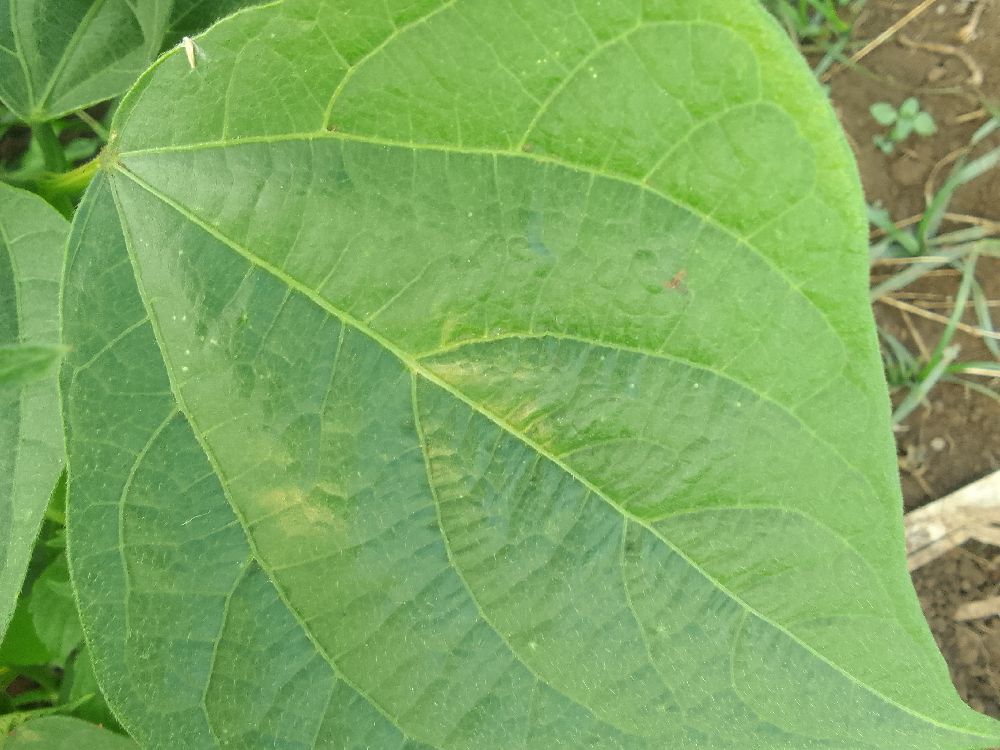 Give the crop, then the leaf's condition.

common bean, healthy
